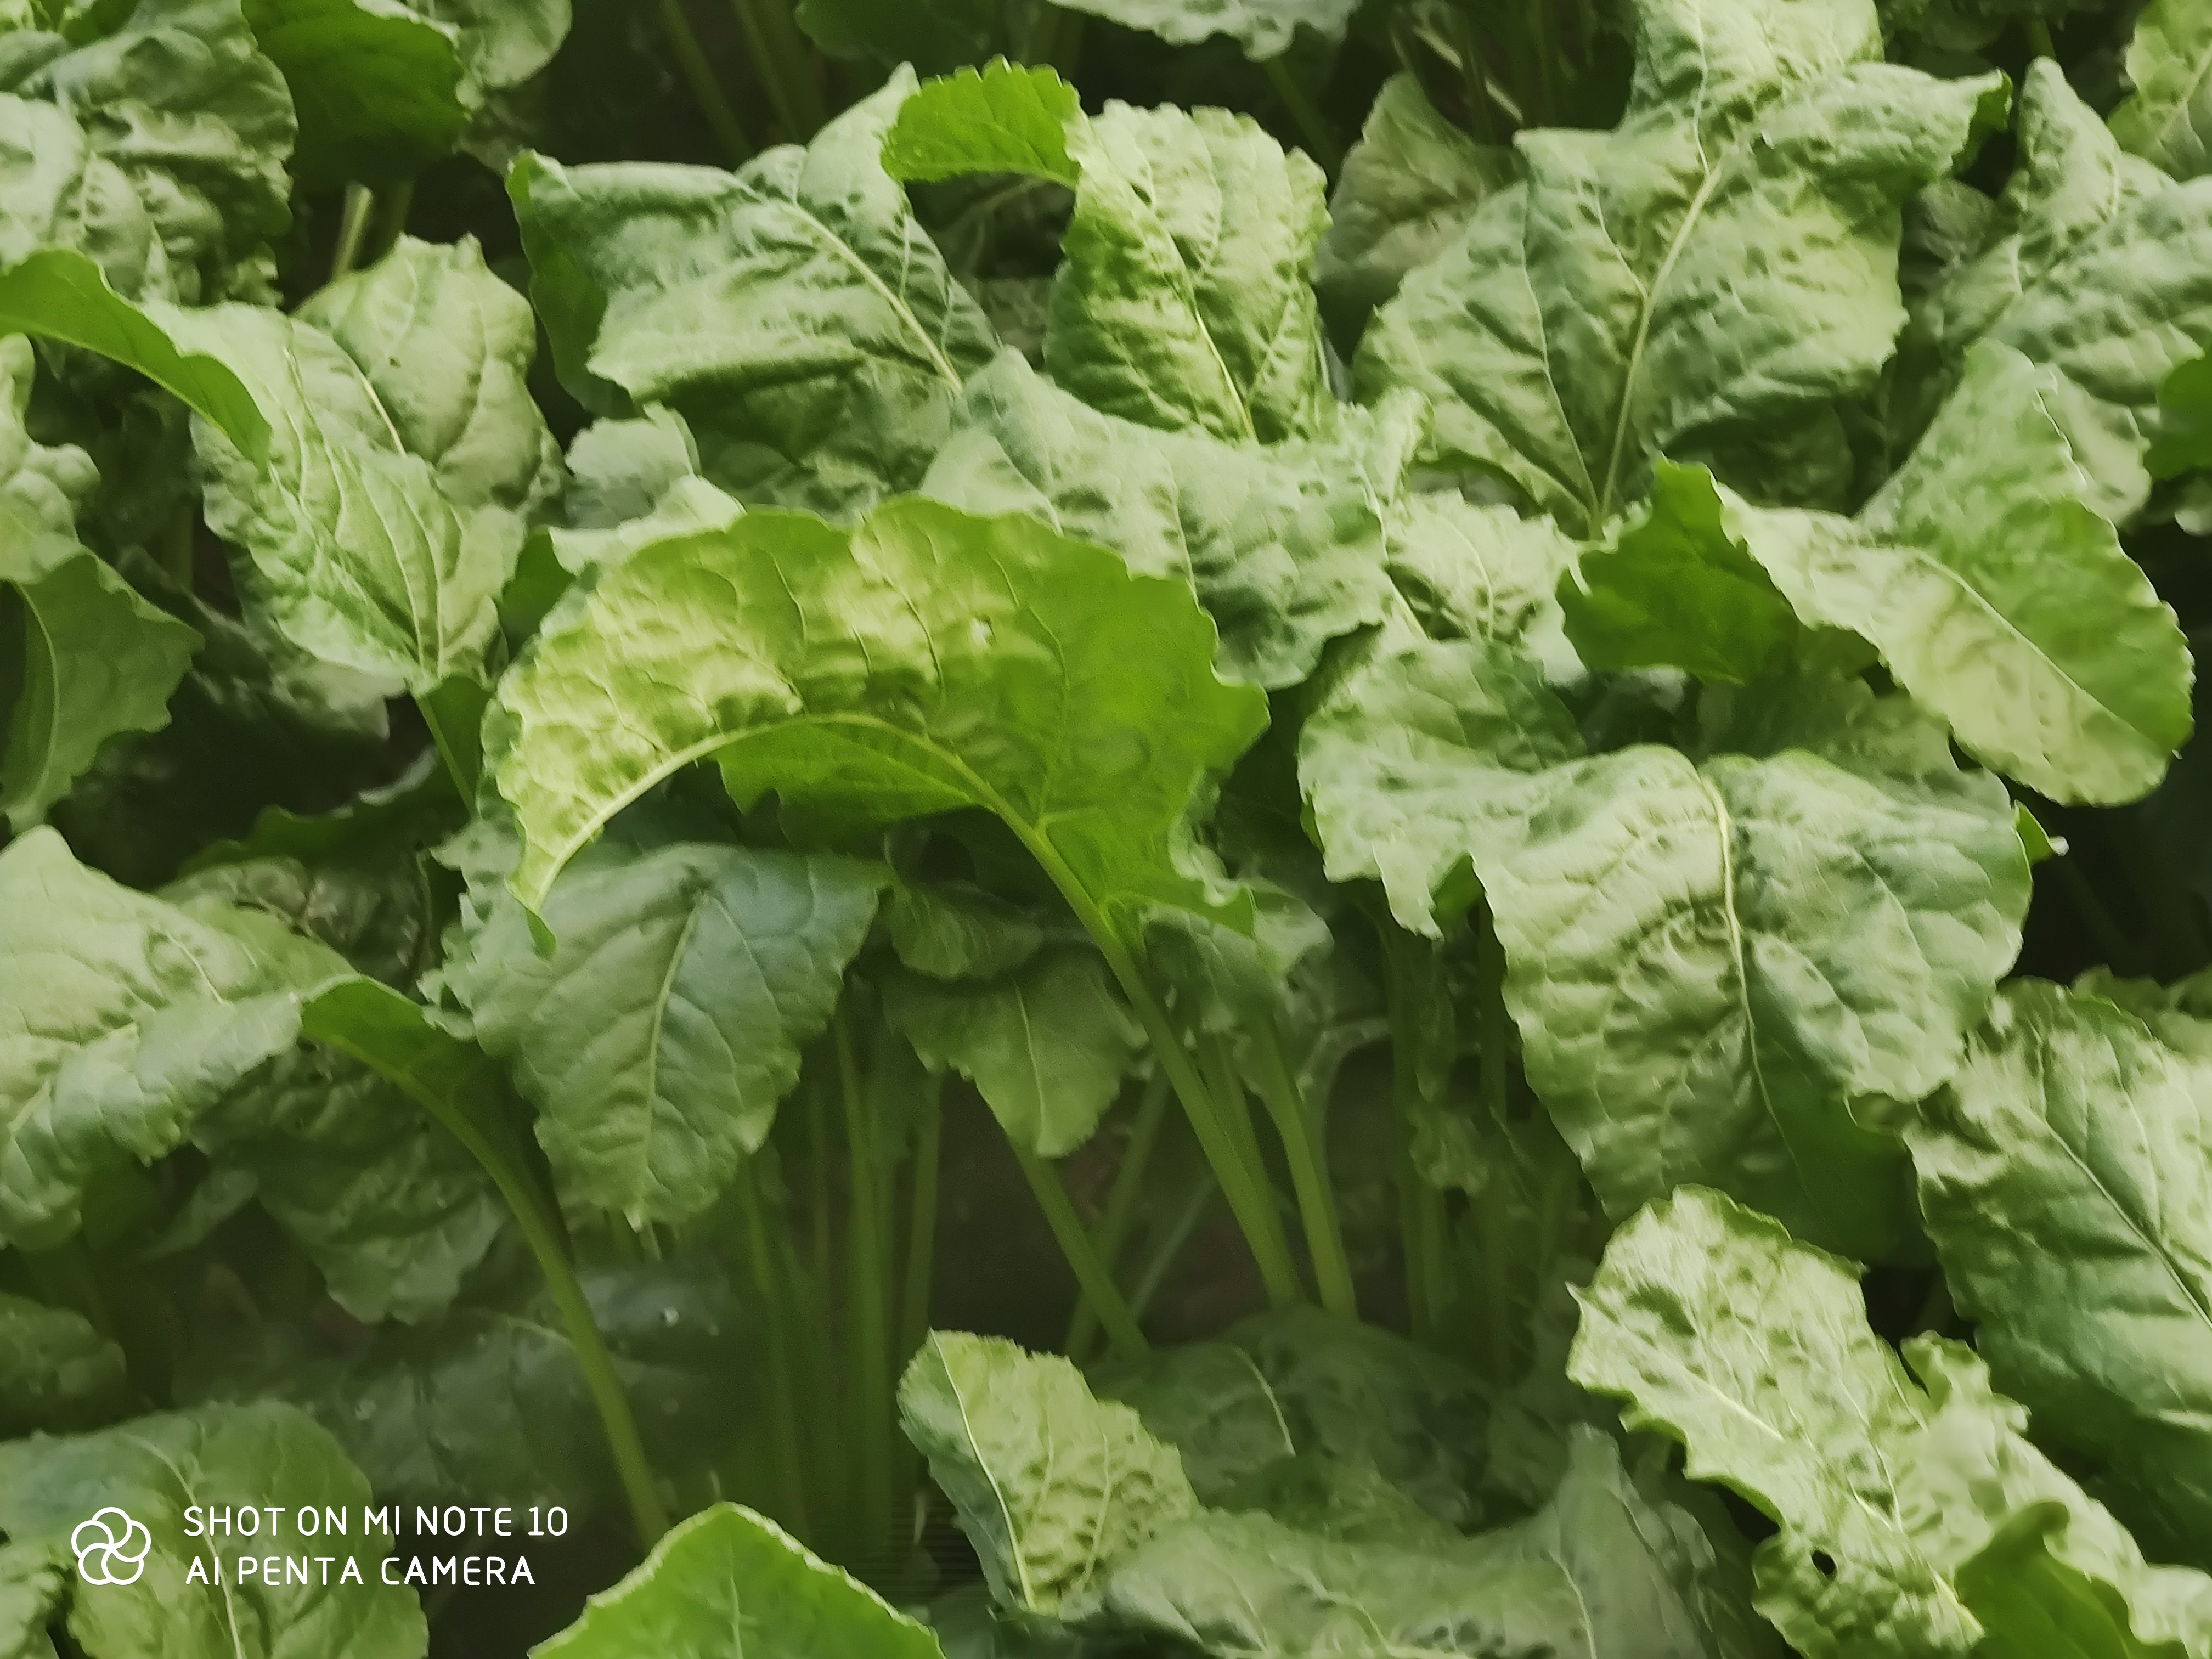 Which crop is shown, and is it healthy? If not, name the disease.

beet, unaffected
